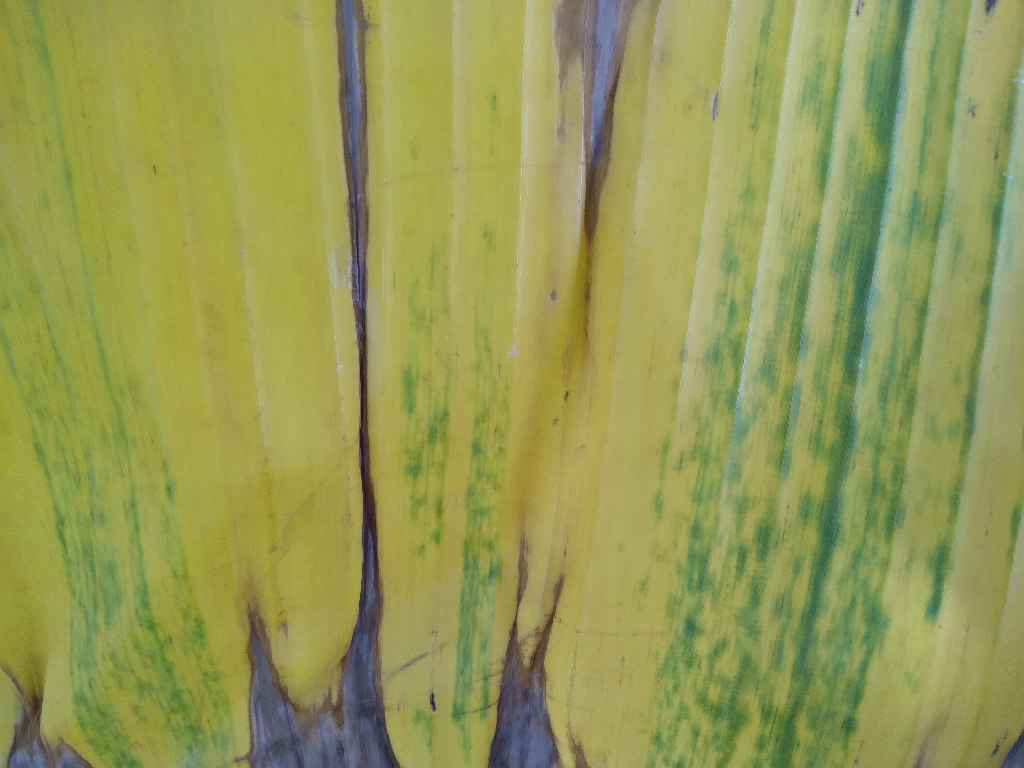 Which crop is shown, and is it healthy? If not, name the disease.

banana, fusarium wilt race 1
